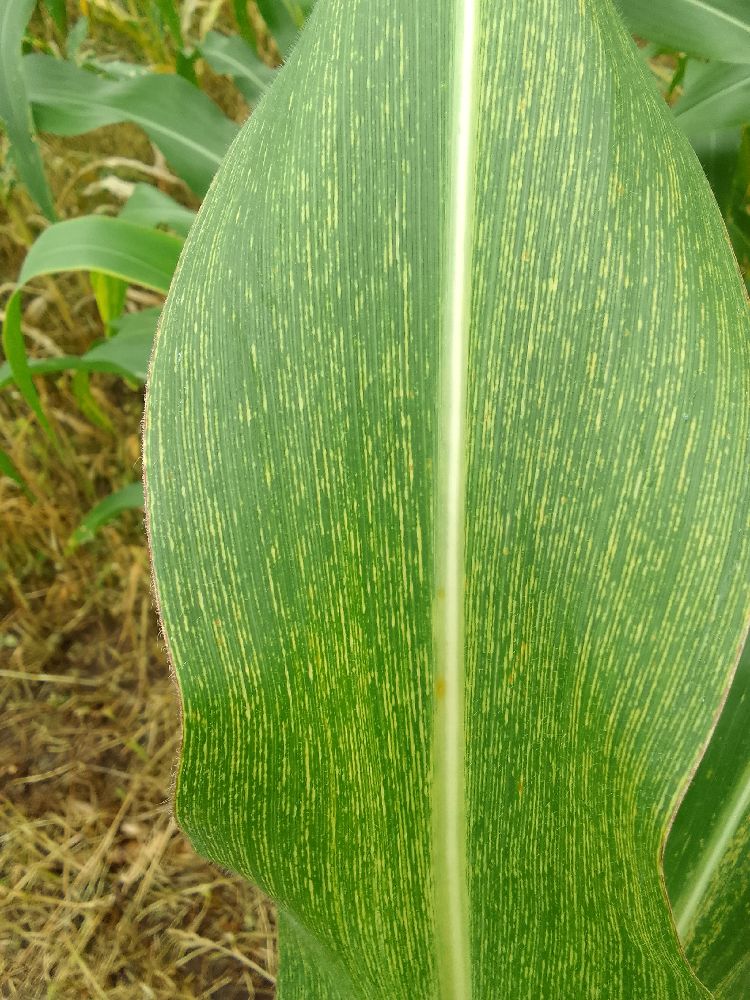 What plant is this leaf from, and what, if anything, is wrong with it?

maize, maize streak virus
